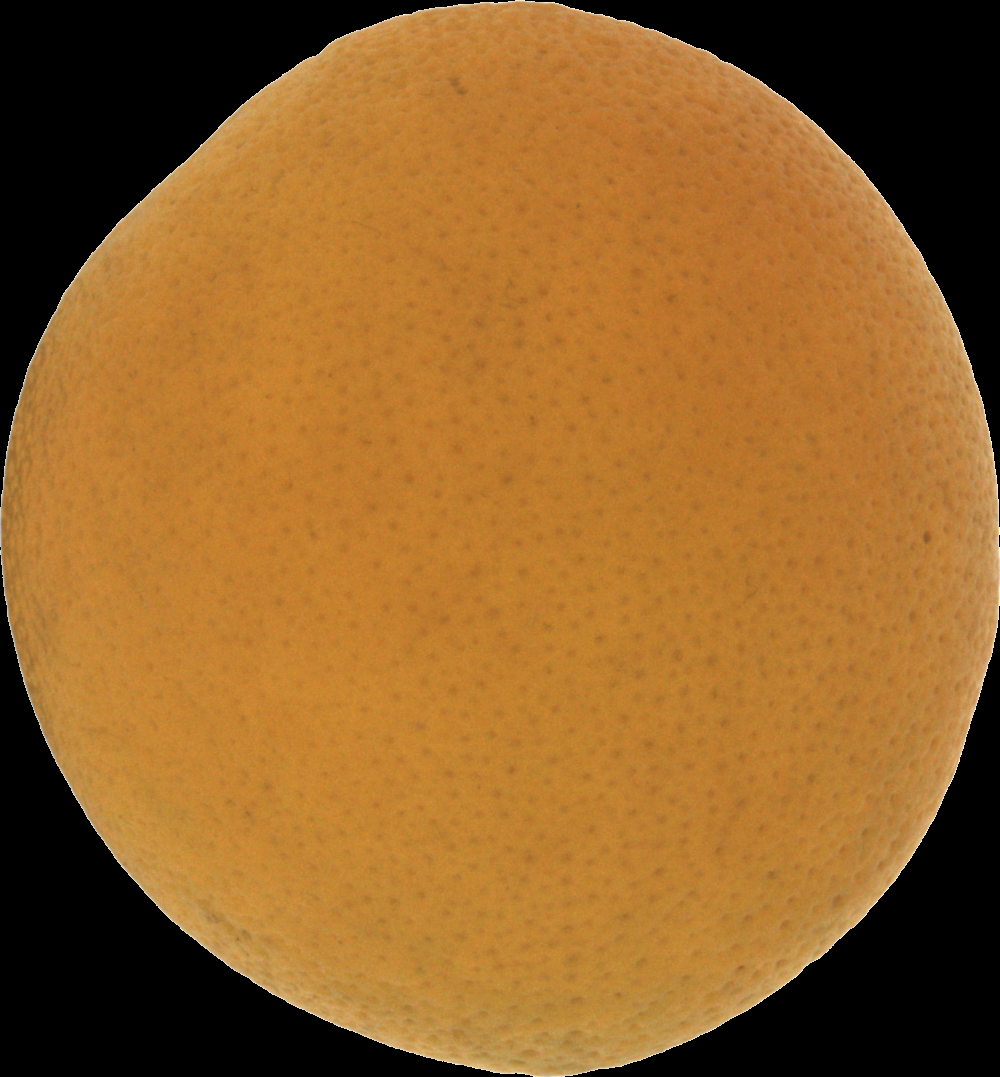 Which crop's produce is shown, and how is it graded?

orange, bad
